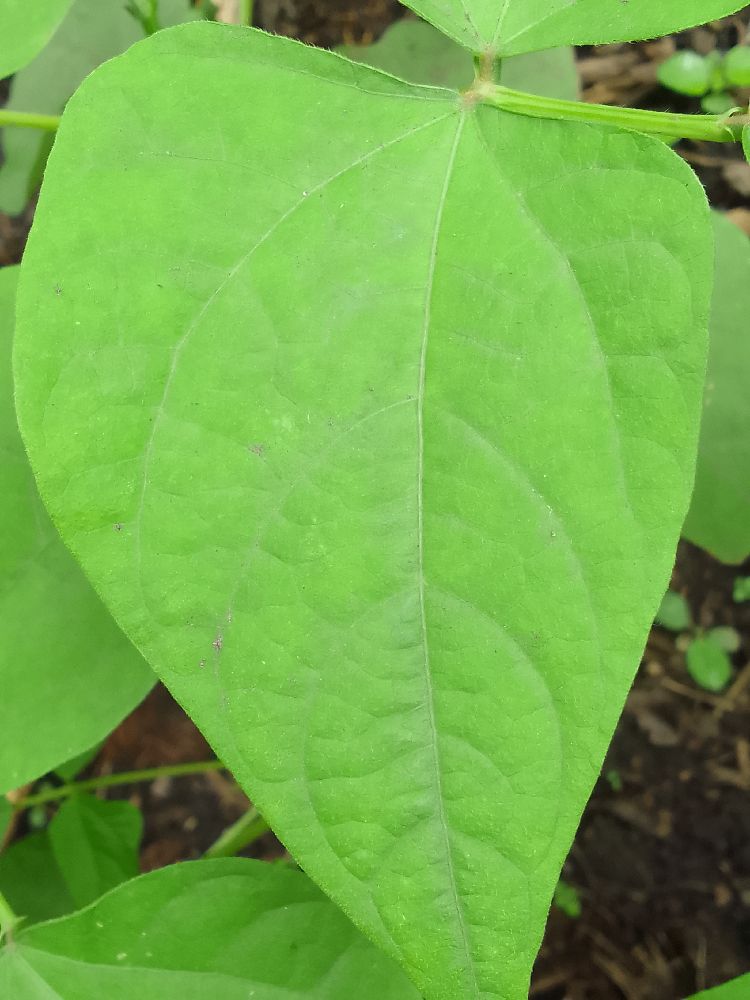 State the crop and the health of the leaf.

common bean, healthy
